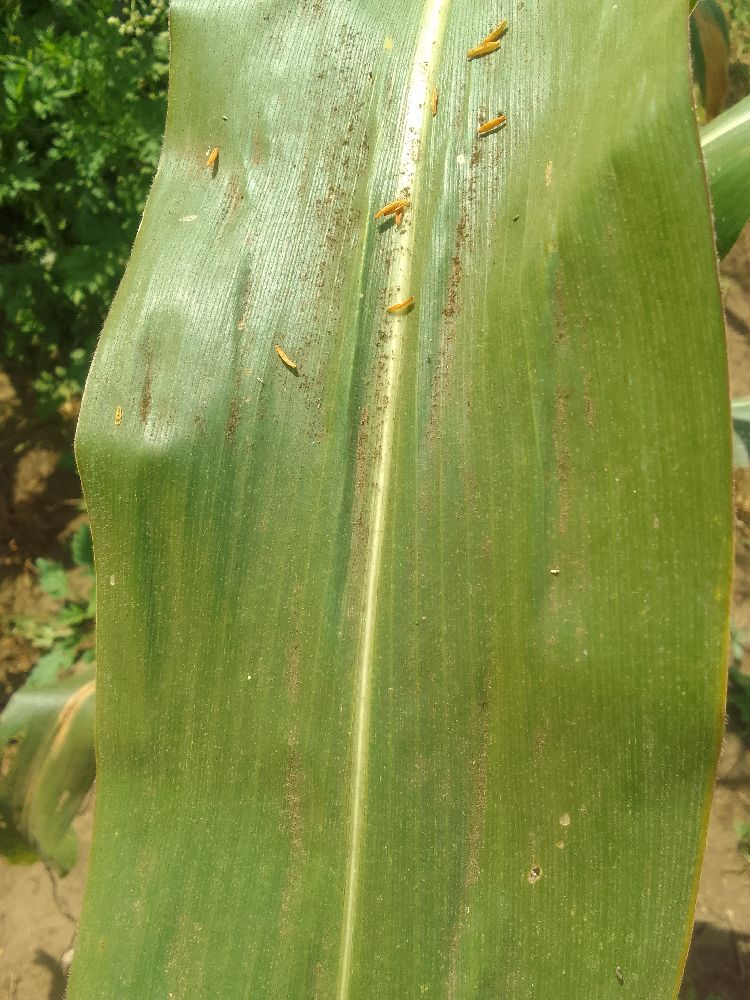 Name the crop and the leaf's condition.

maize, healthy
